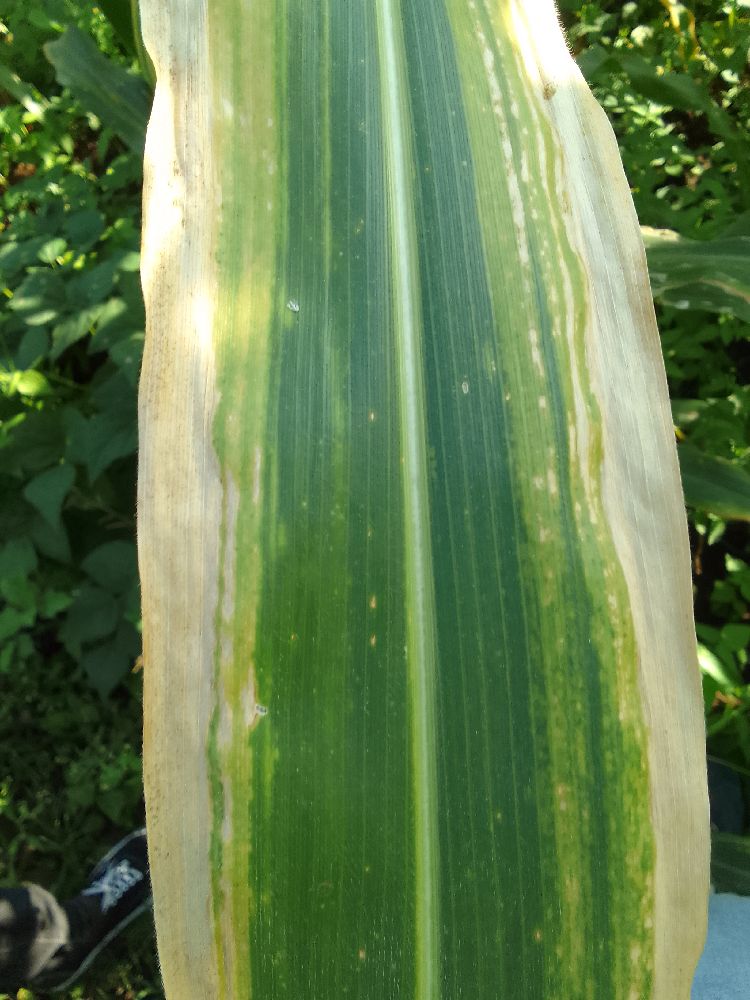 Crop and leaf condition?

maize, maize lethal necrosis
